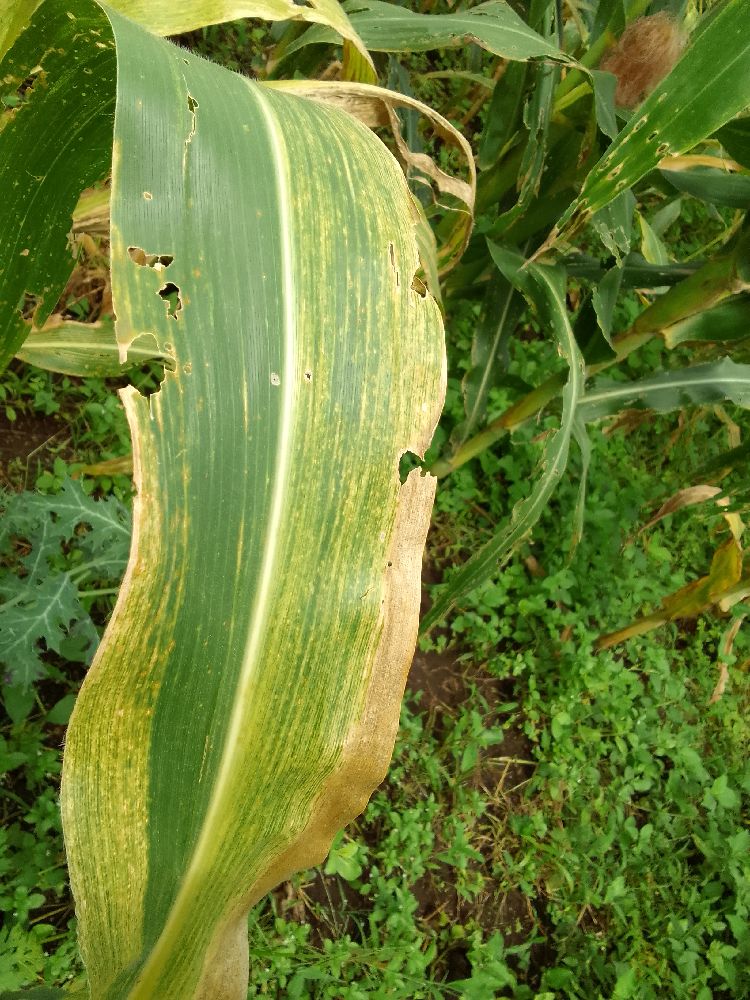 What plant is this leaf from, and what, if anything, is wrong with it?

maize, maize lethal necrosis
